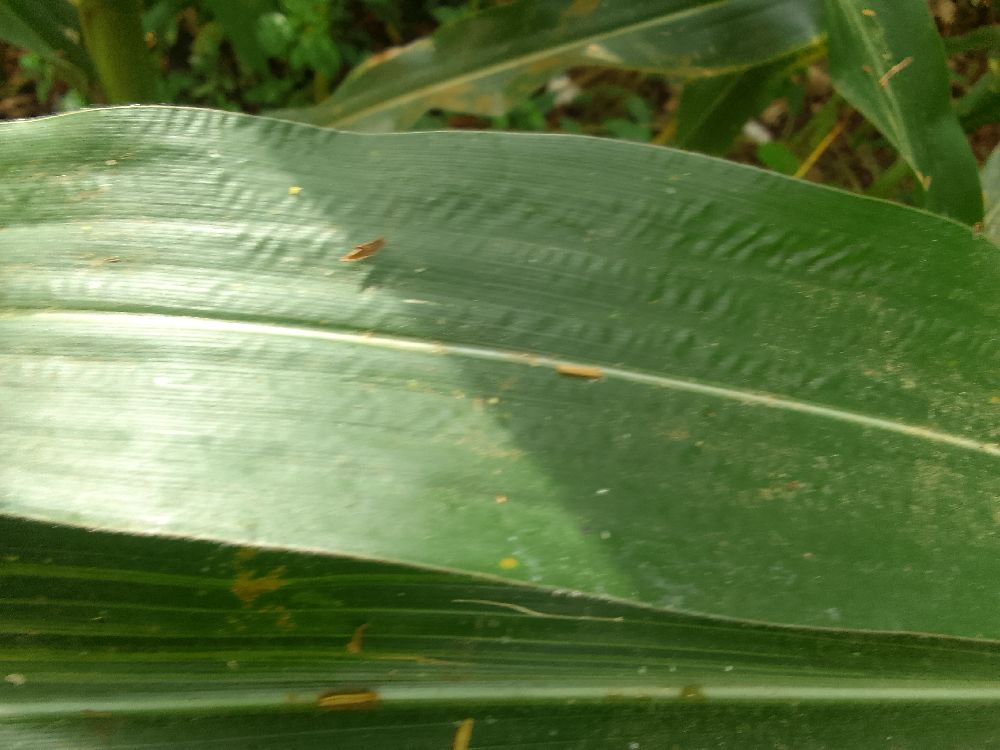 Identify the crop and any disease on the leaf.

maize, healthy
